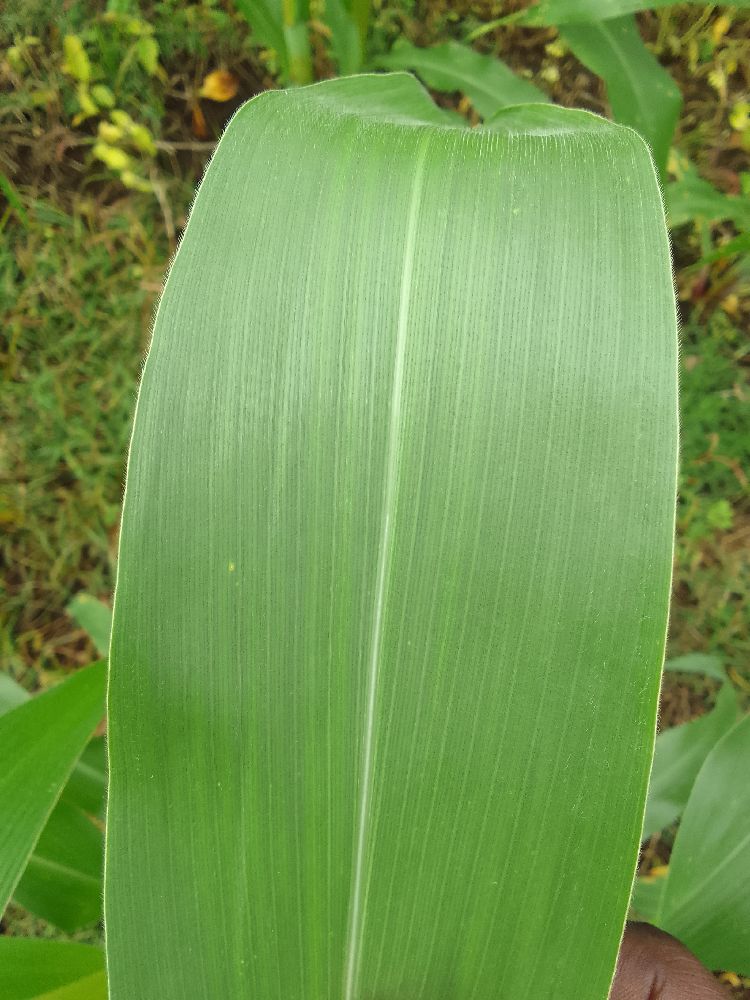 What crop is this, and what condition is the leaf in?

maize, healthy
